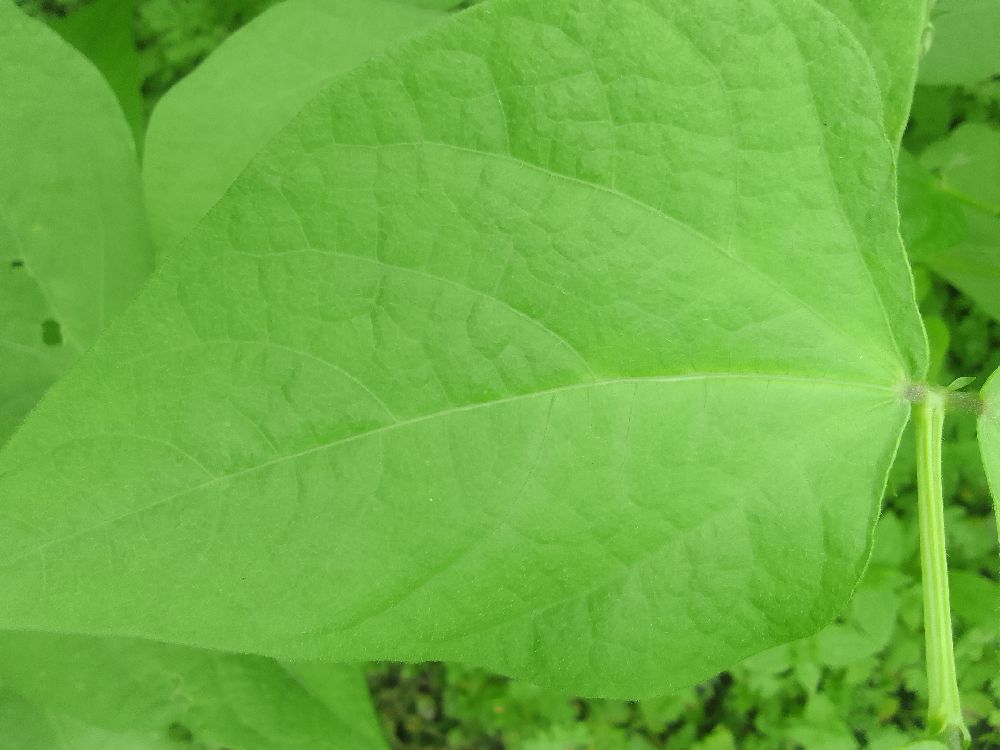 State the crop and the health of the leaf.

common bean, healthy
